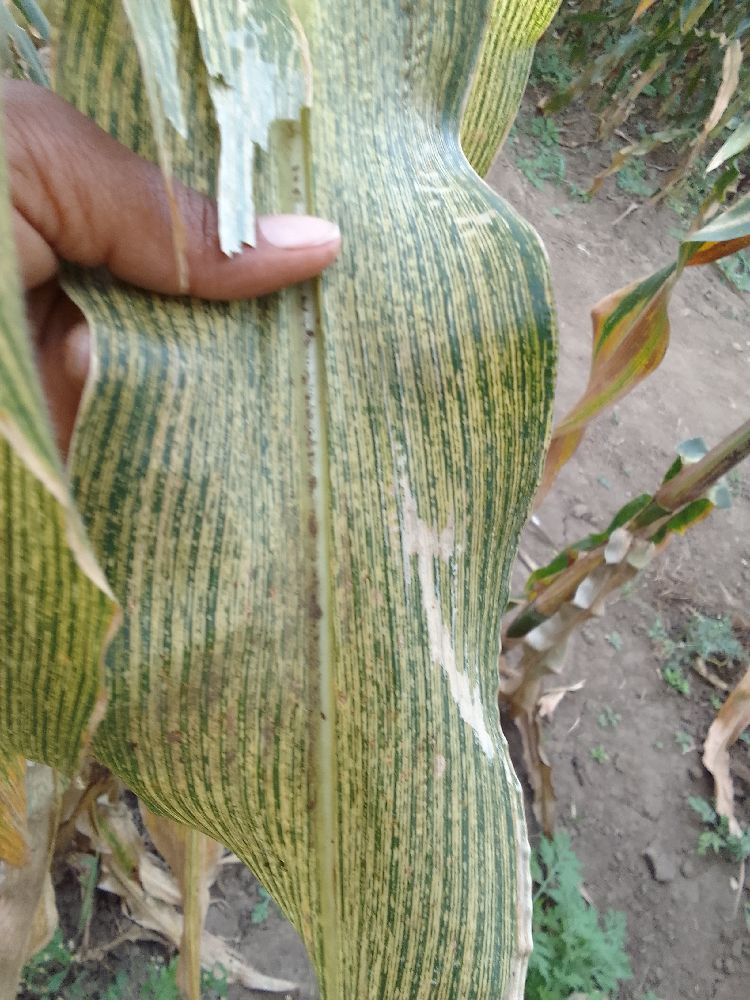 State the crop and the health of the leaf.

maize, maize streak virus
